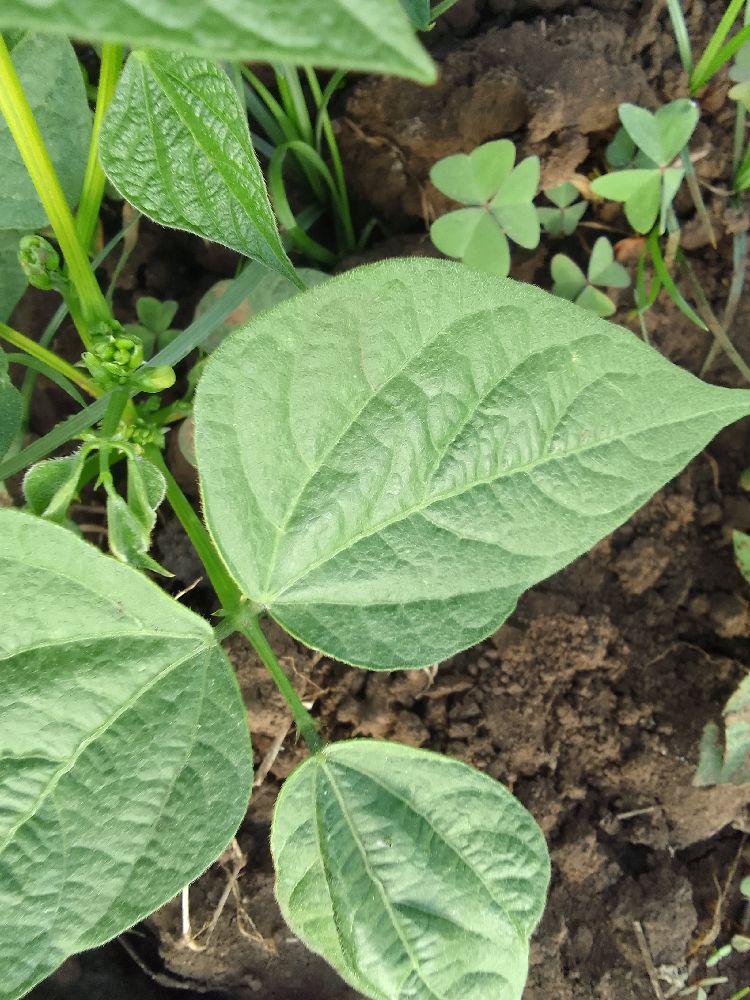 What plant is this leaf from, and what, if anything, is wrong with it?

common bean, healthy
